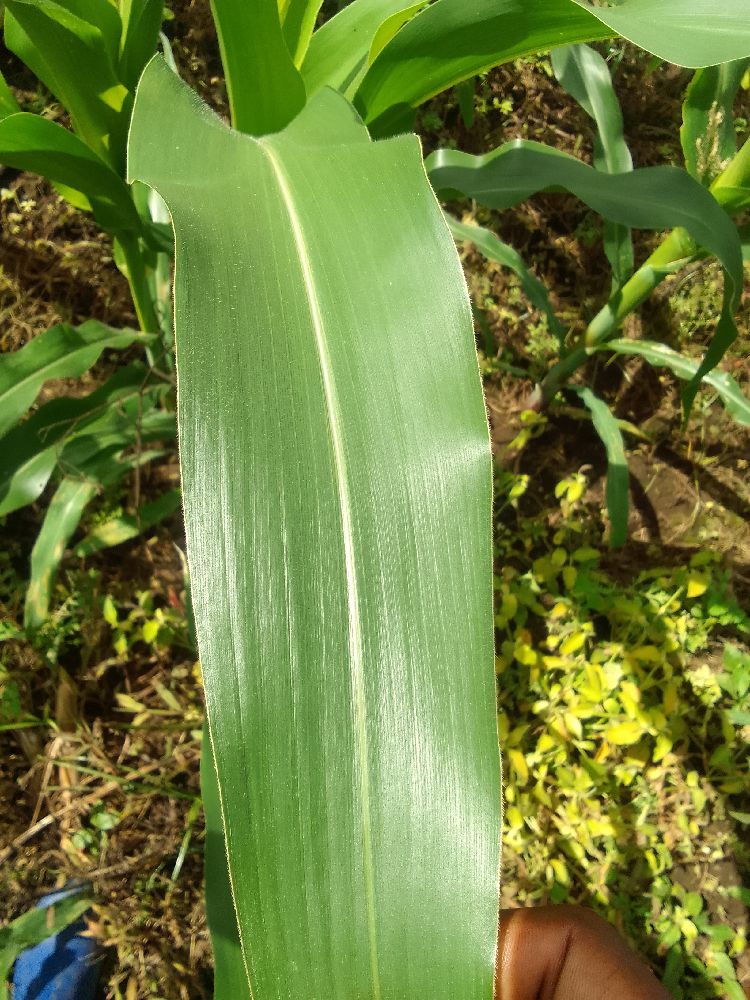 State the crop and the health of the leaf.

maize, healthy
